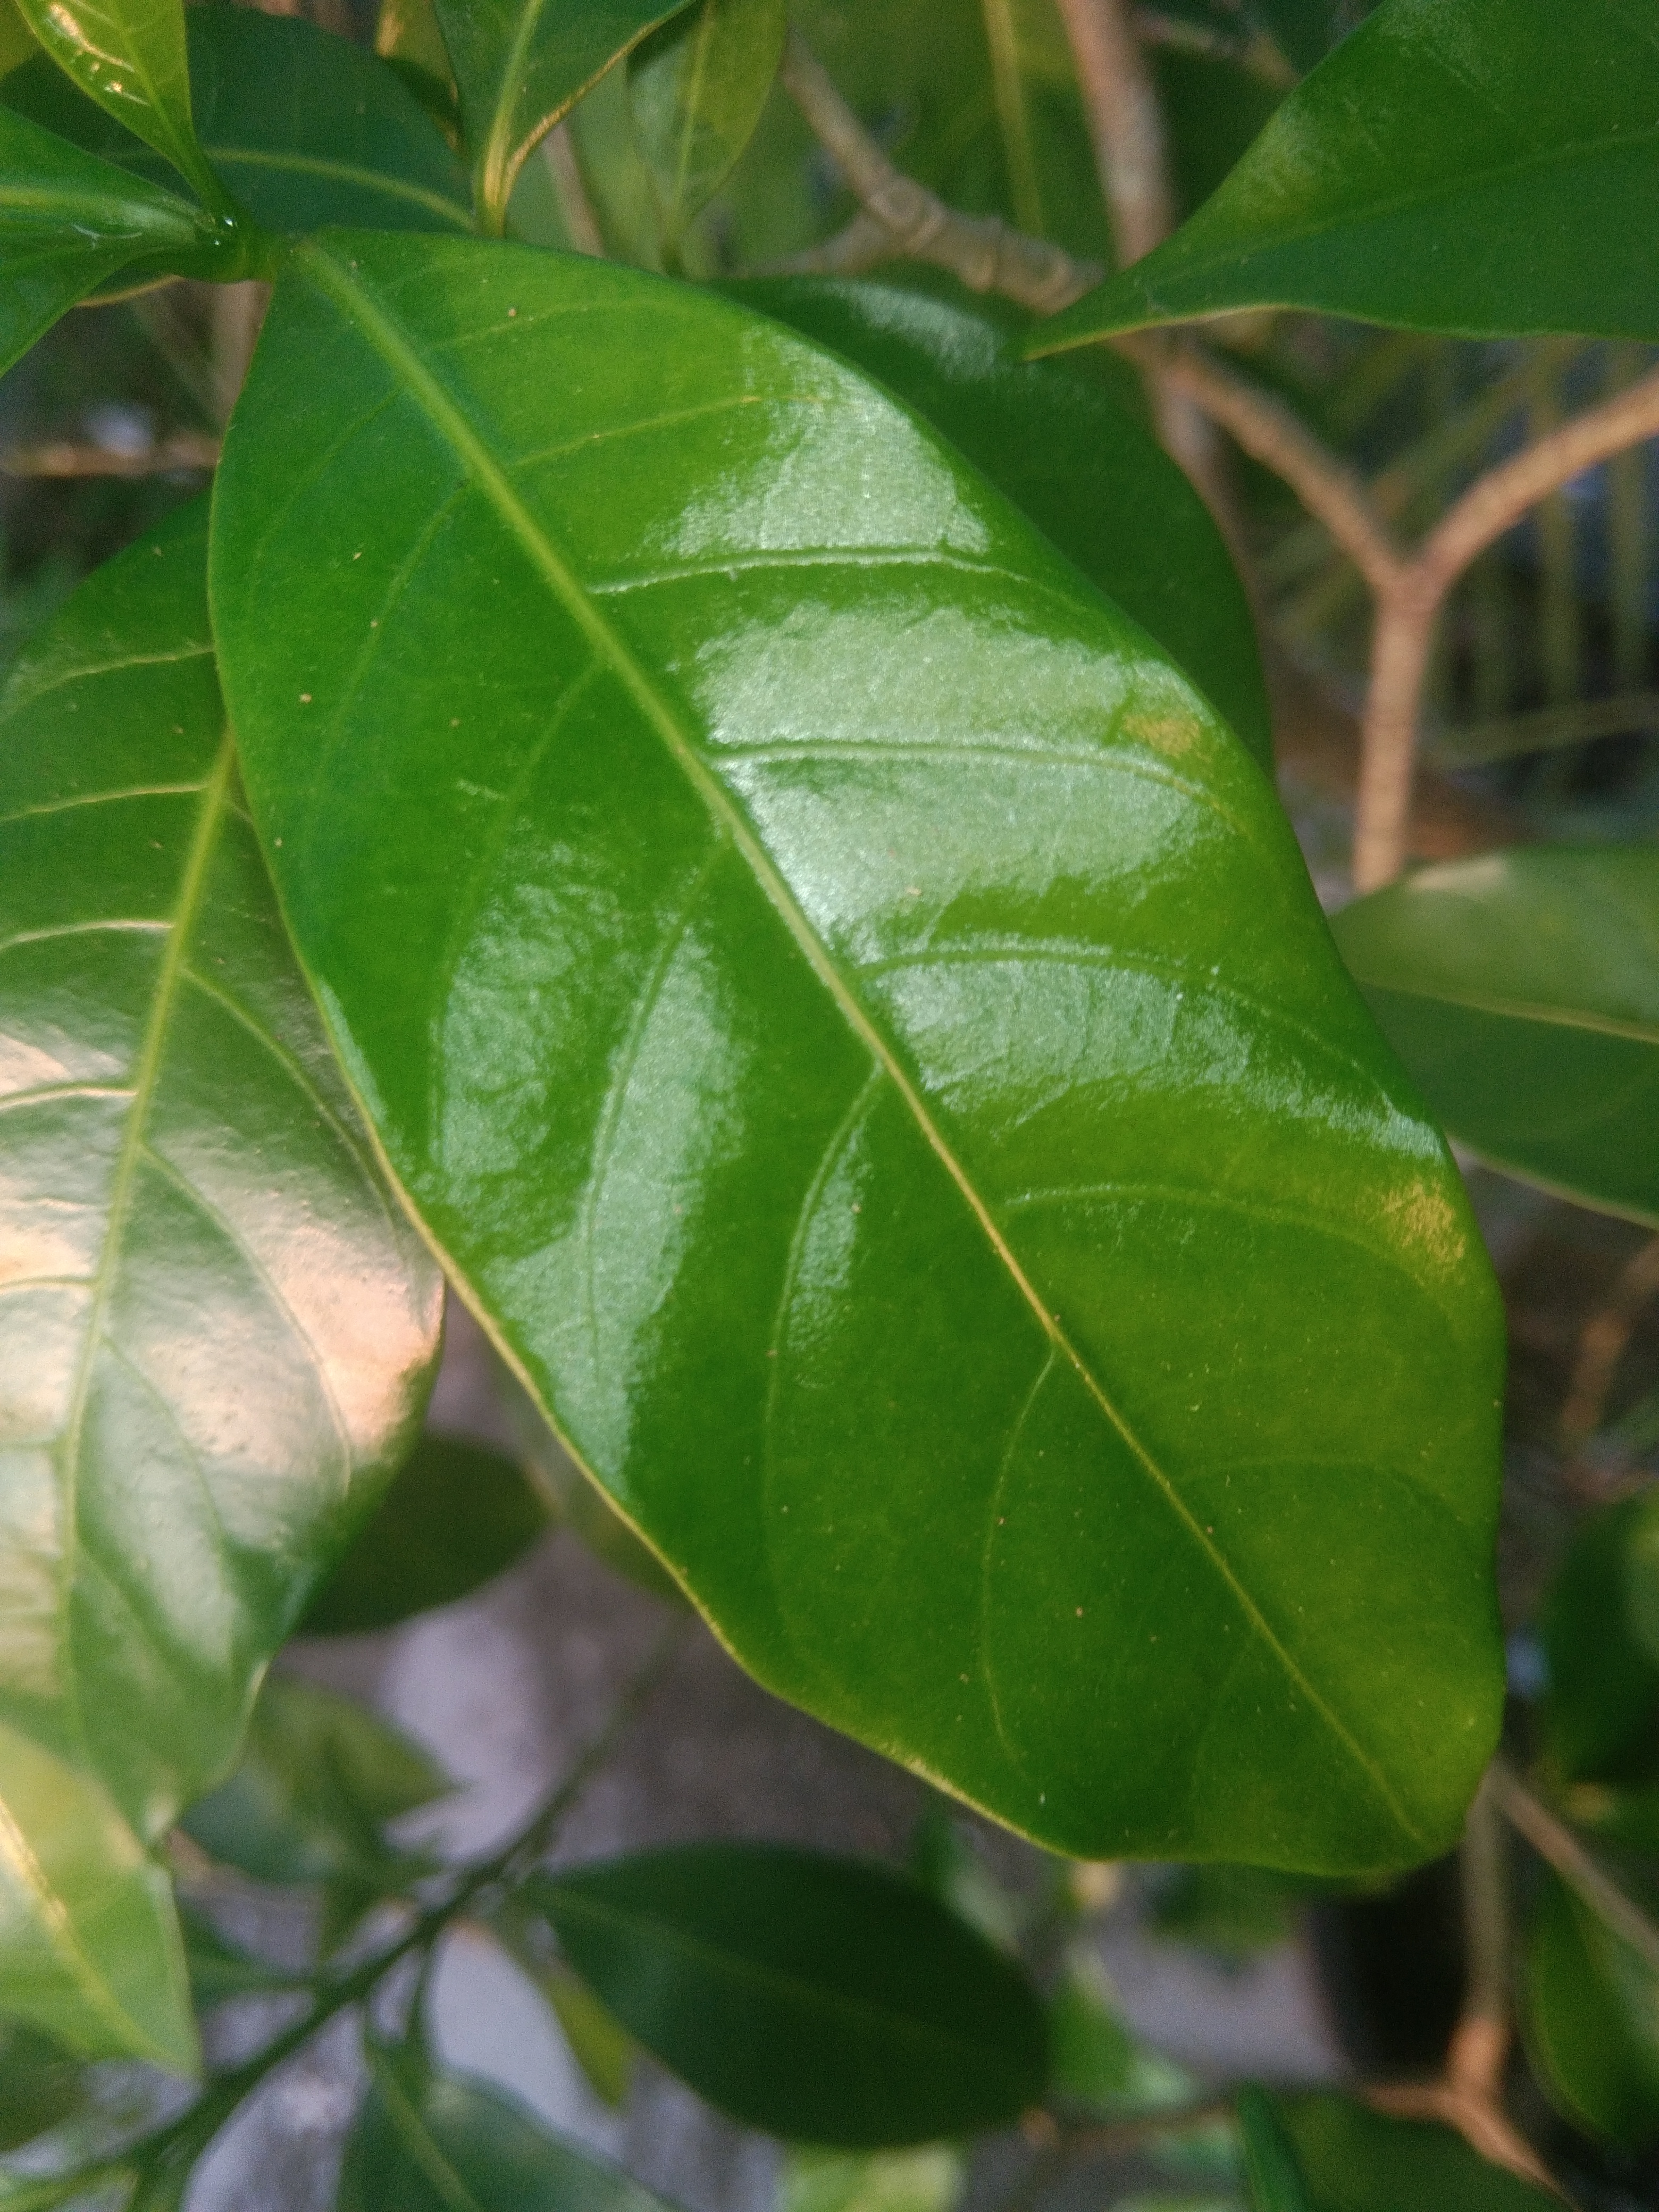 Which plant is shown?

togor
